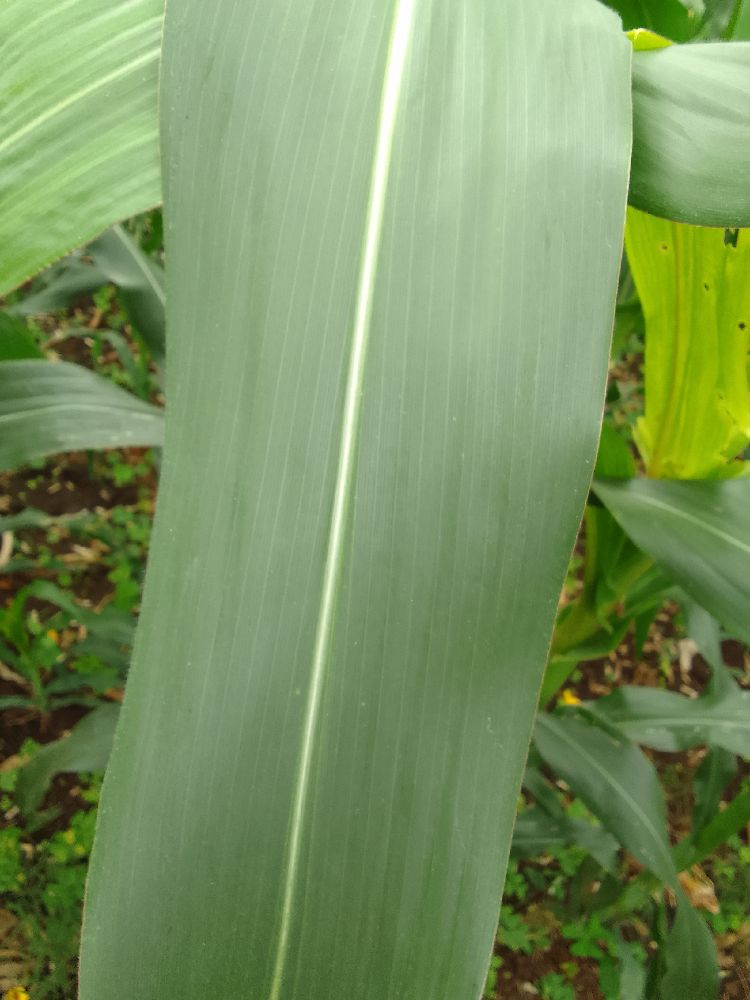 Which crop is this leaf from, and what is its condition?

maize, healthy
